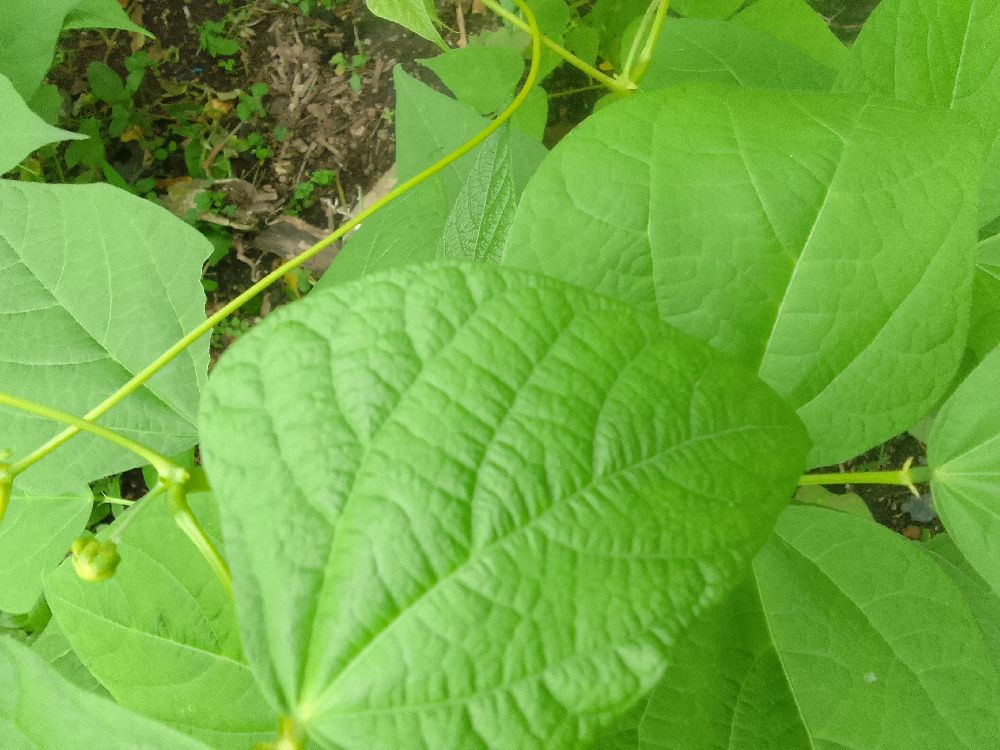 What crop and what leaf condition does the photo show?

common bean, healthy
